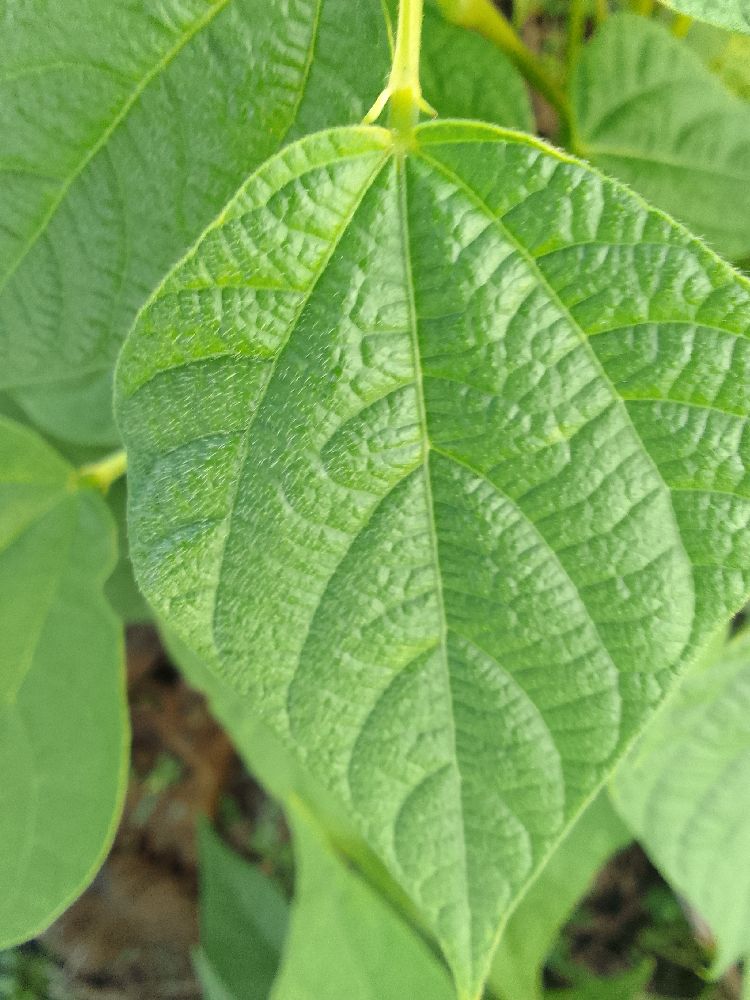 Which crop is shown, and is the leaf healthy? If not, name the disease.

common bean, healthy
